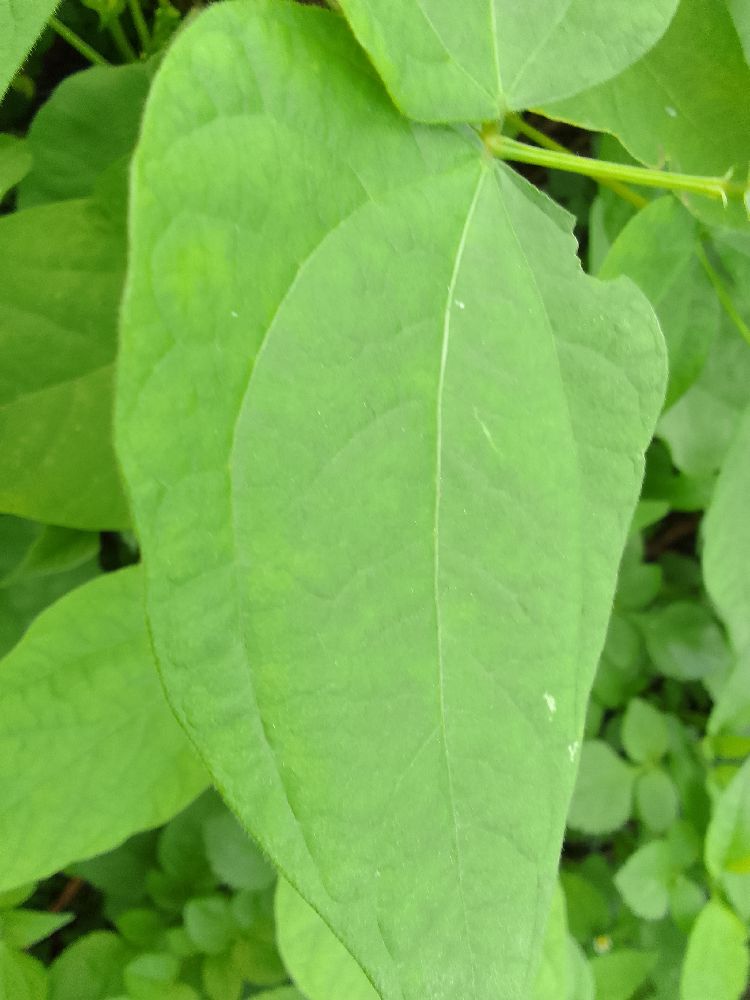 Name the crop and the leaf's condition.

common bean, healthy
